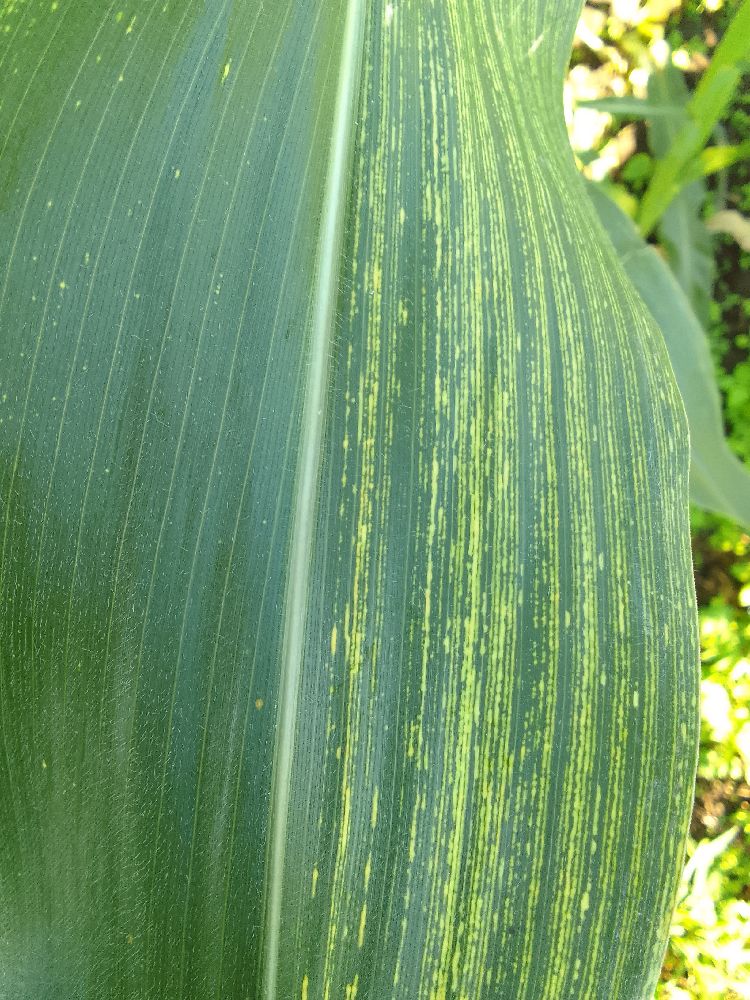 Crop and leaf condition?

maize, maize streak virus
